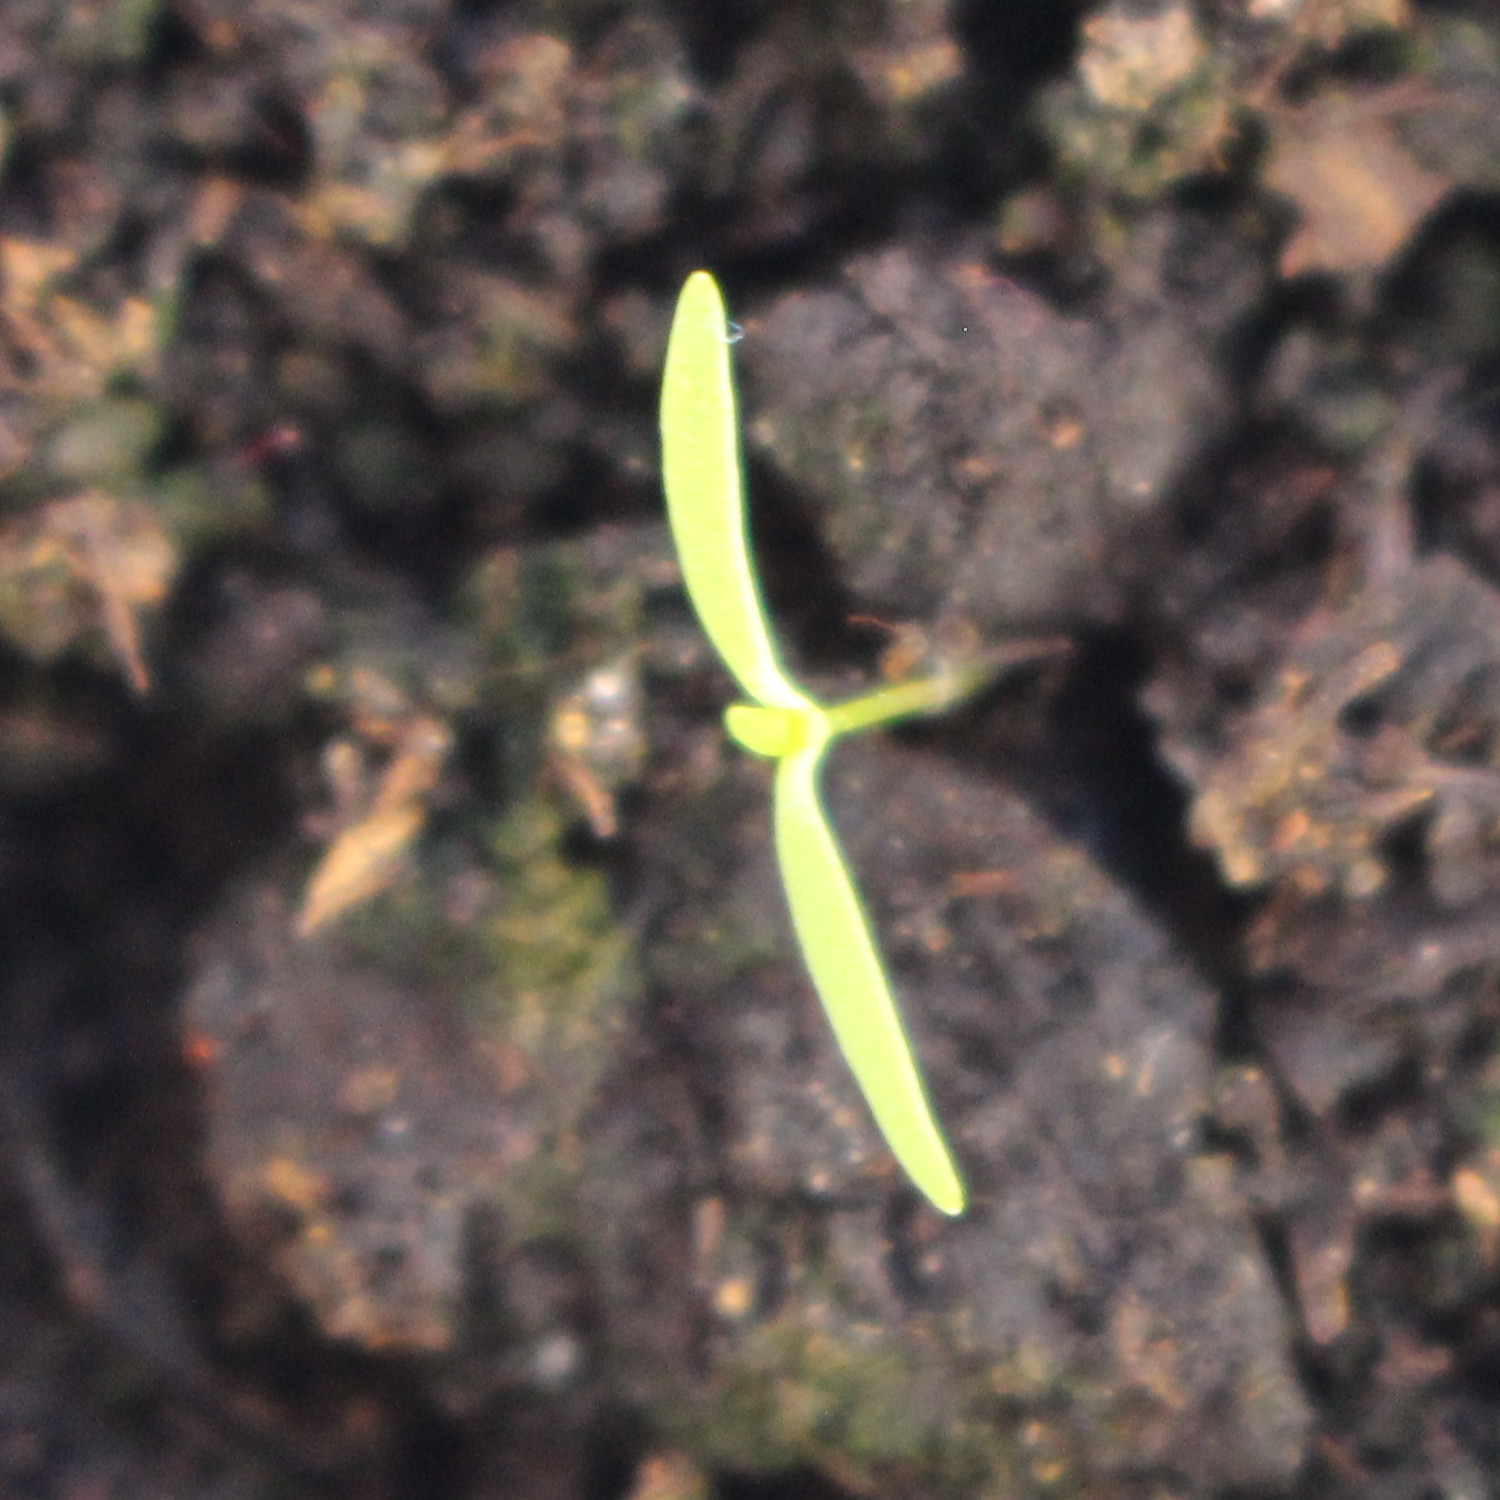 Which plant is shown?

Papaver rhoeas
